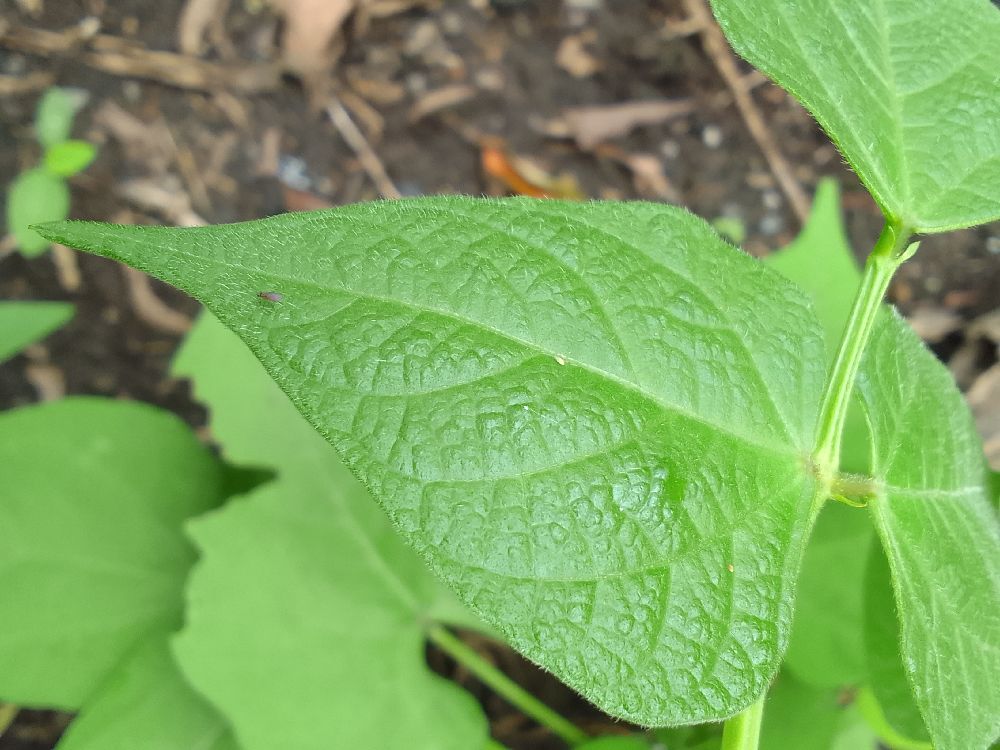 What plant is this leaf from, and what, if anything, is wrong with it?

common bean, healthy
